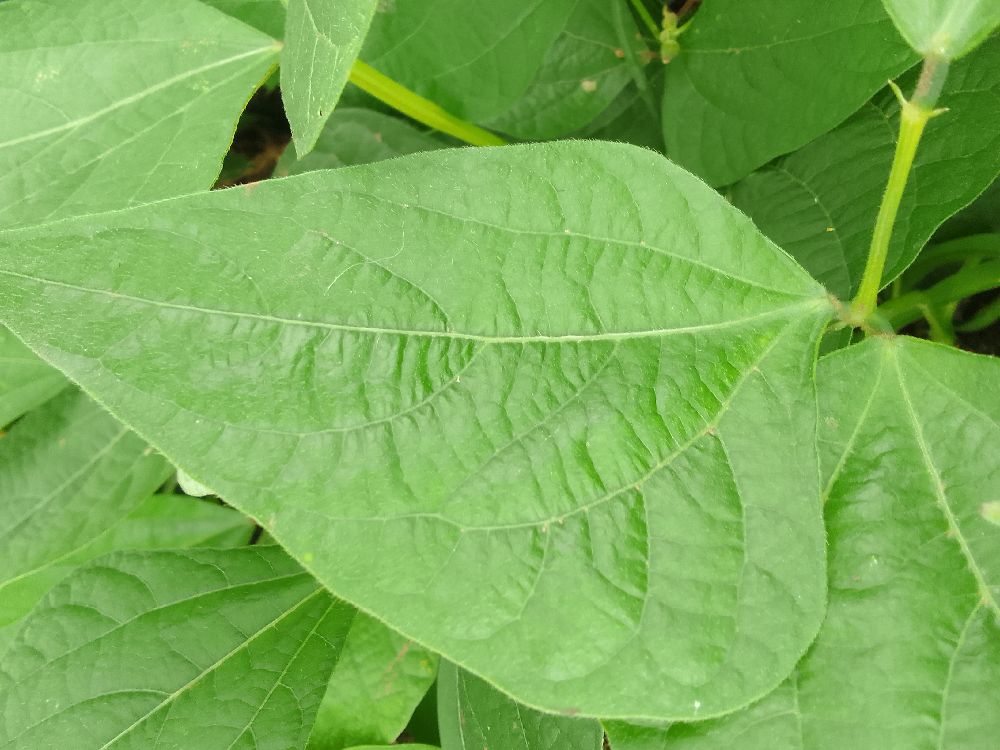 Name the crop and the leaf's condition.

common bean, healthy
